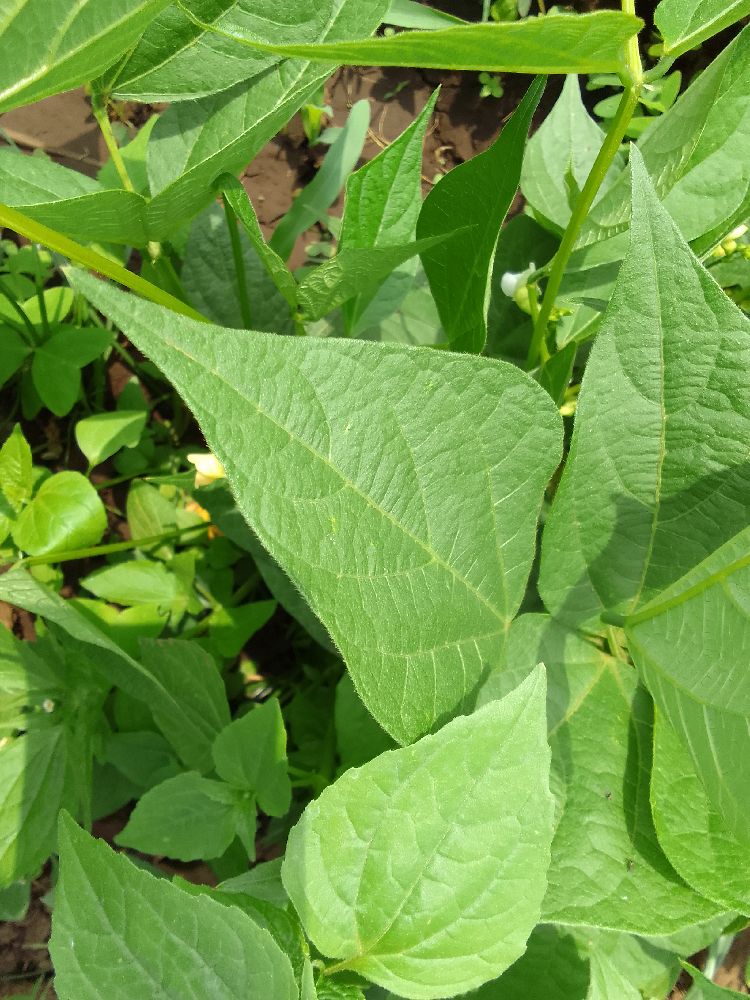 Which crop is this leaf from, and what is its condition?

common bean, healthy
